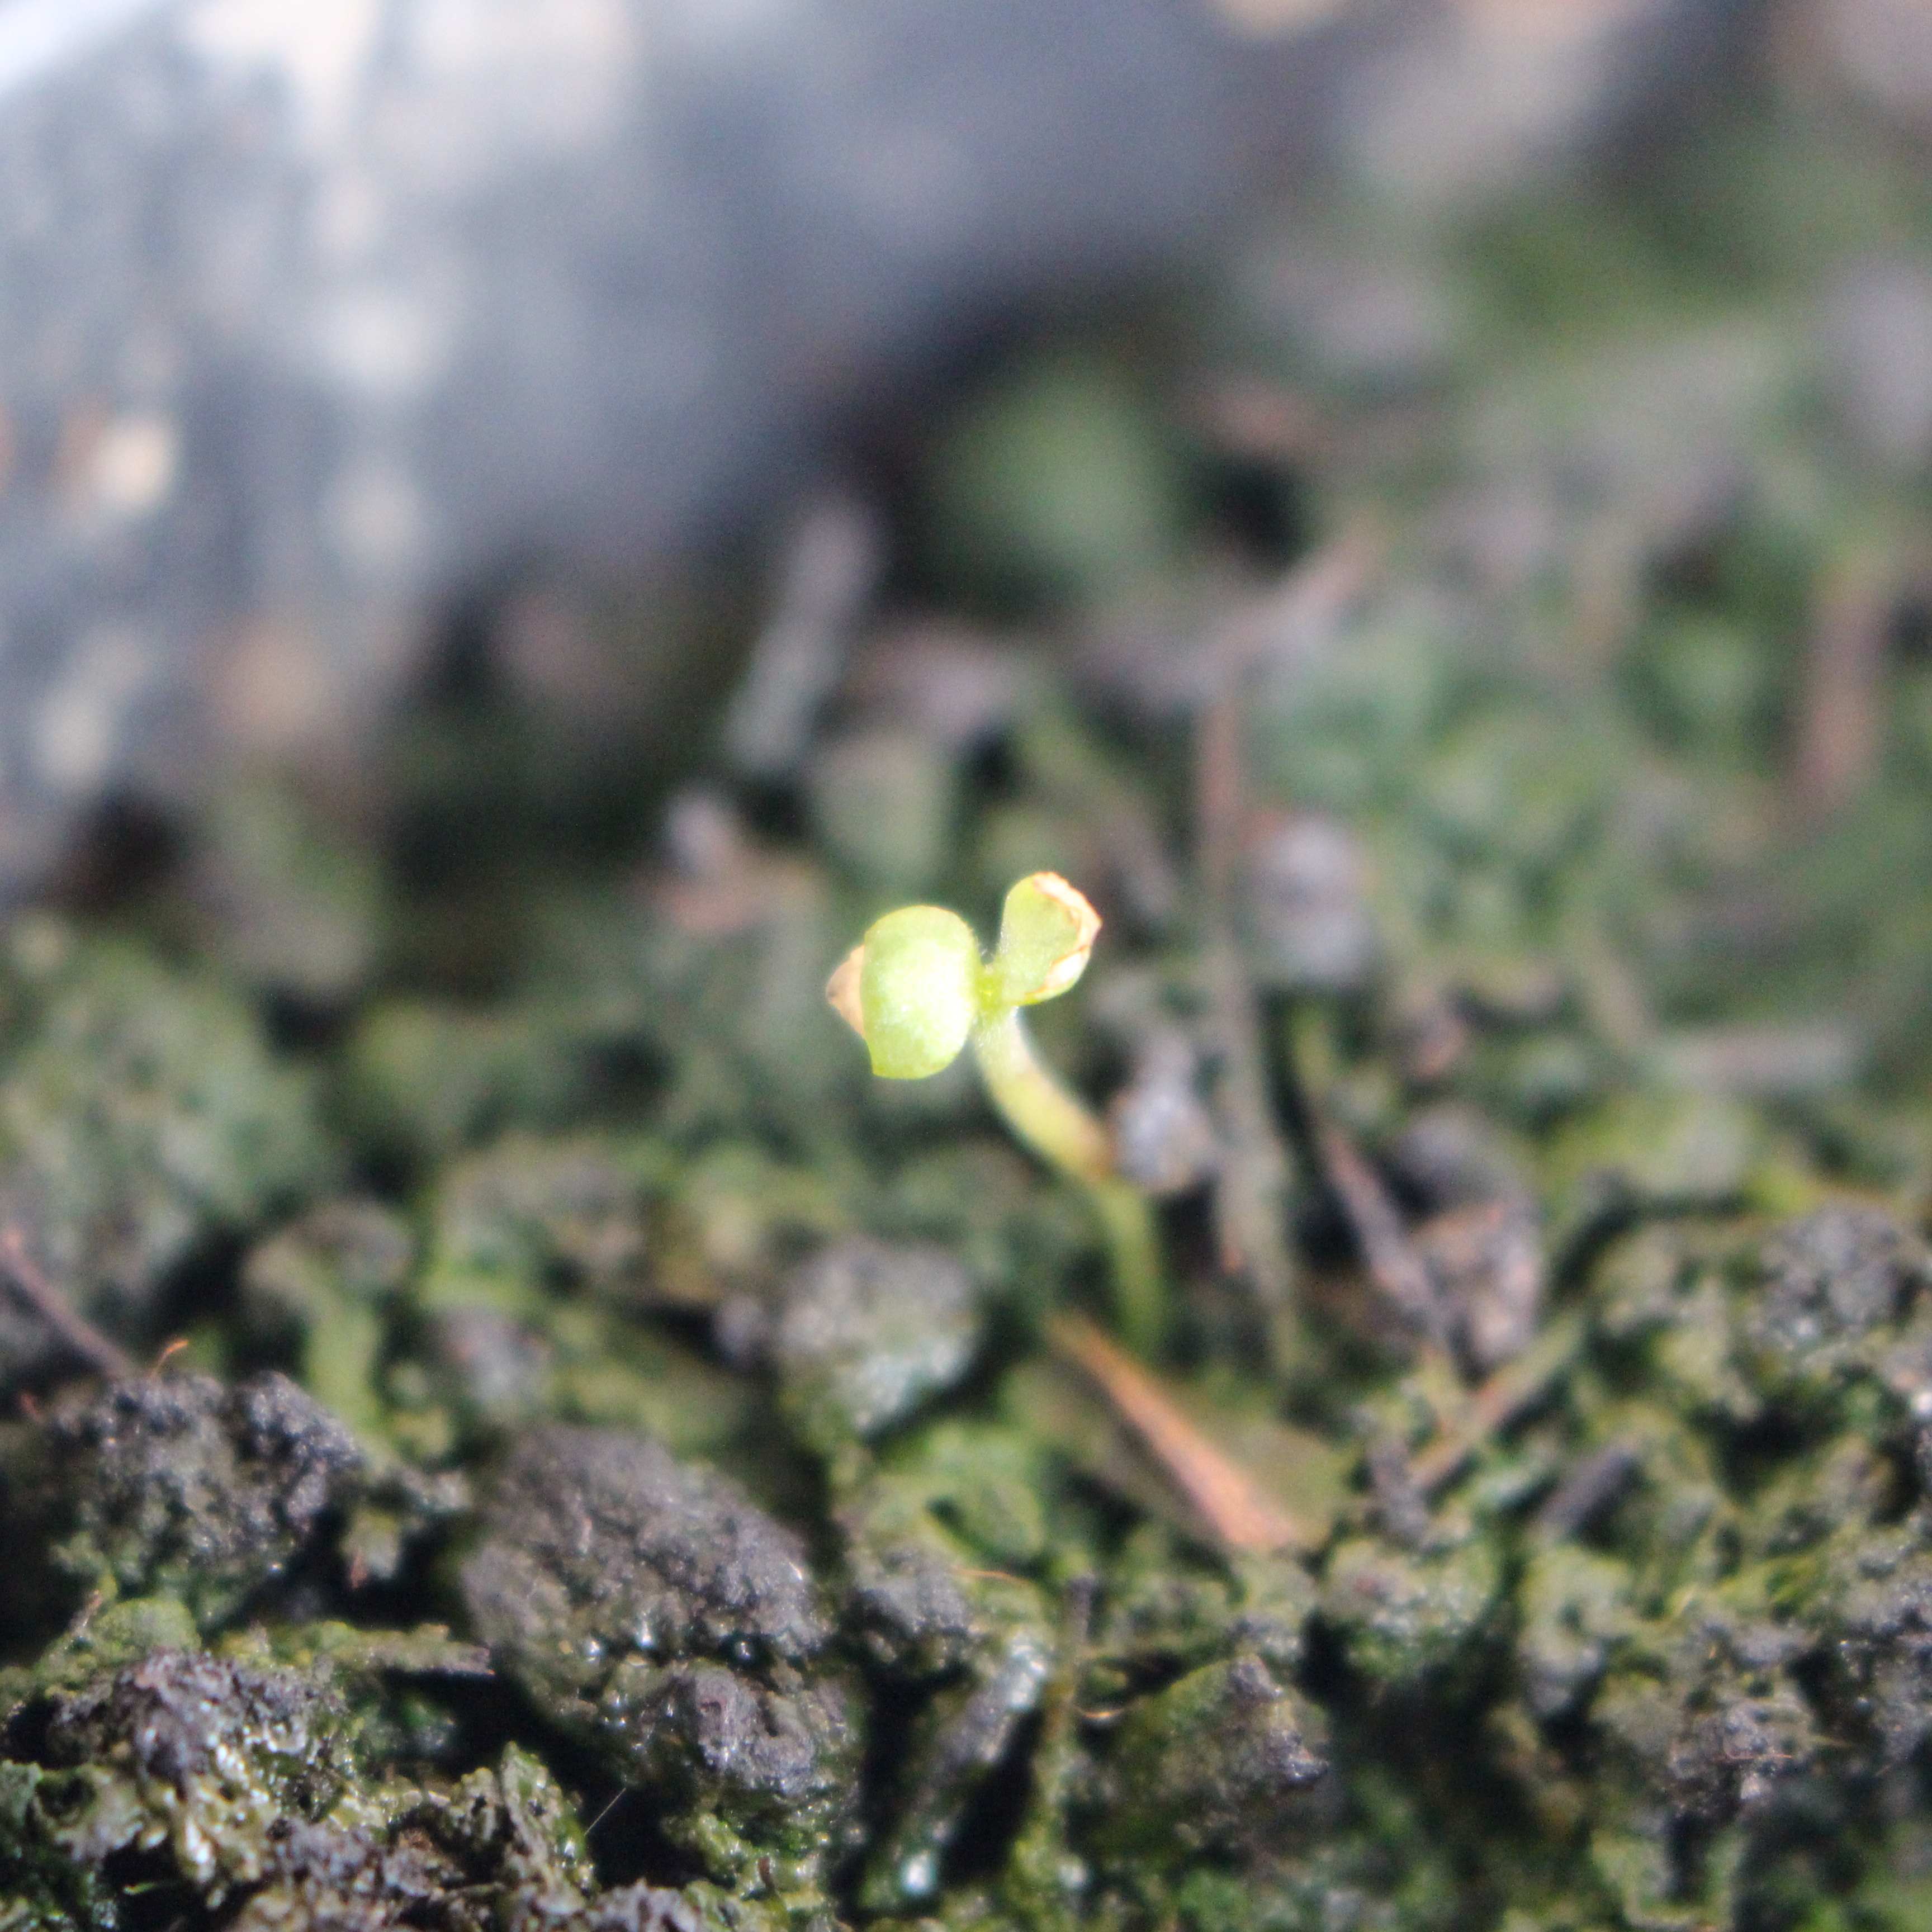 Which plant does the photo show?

Veronica persica
